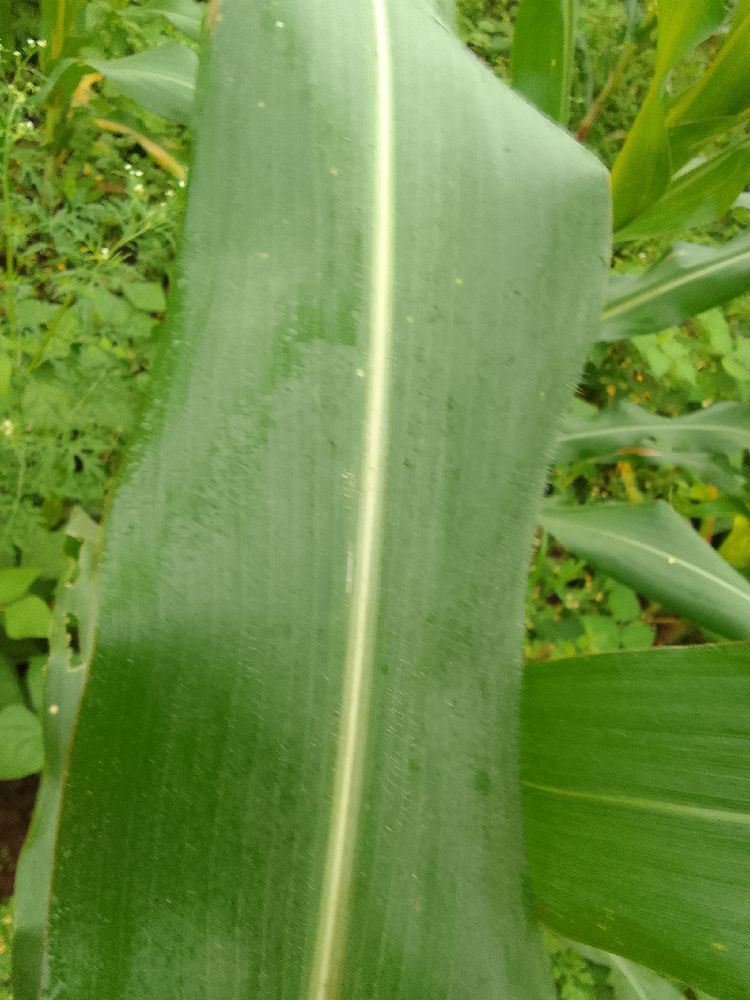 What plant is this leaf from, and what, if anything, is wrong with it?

maize, healthy
